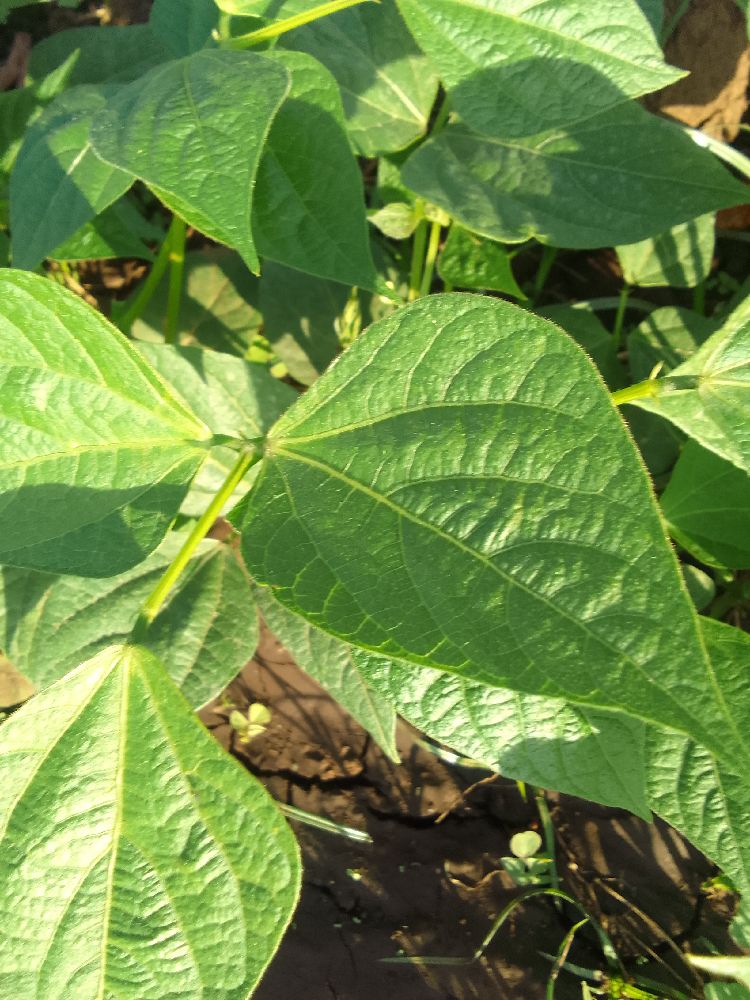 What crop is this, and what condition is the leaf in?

common bean, healthy
